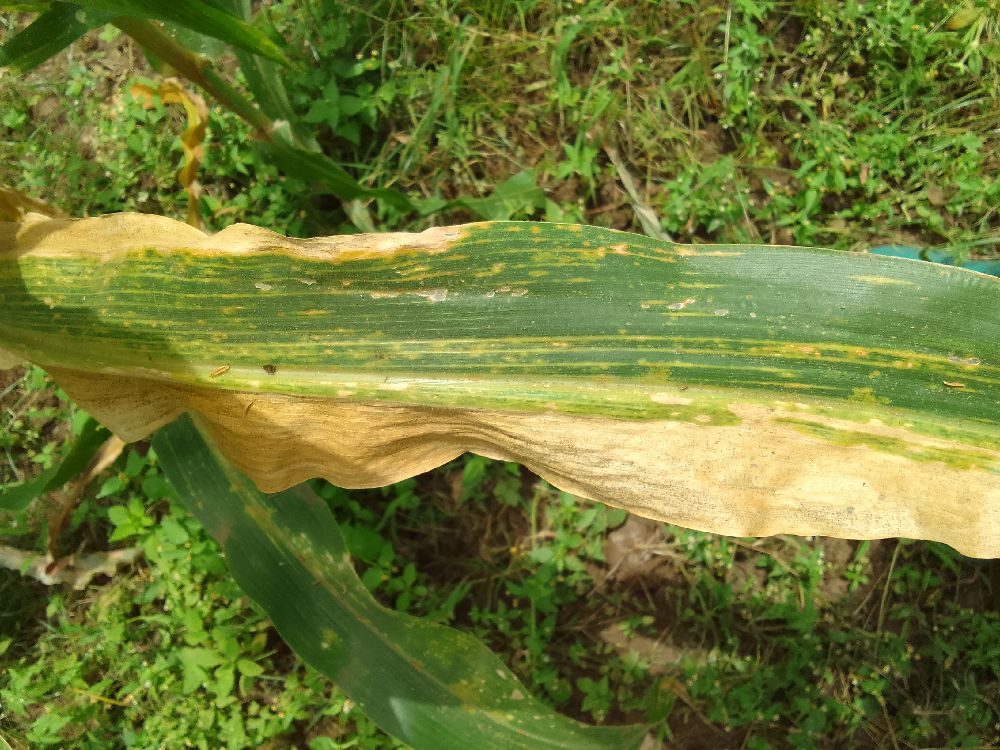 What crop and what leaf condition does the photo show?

maize, maize lethal necrosis
